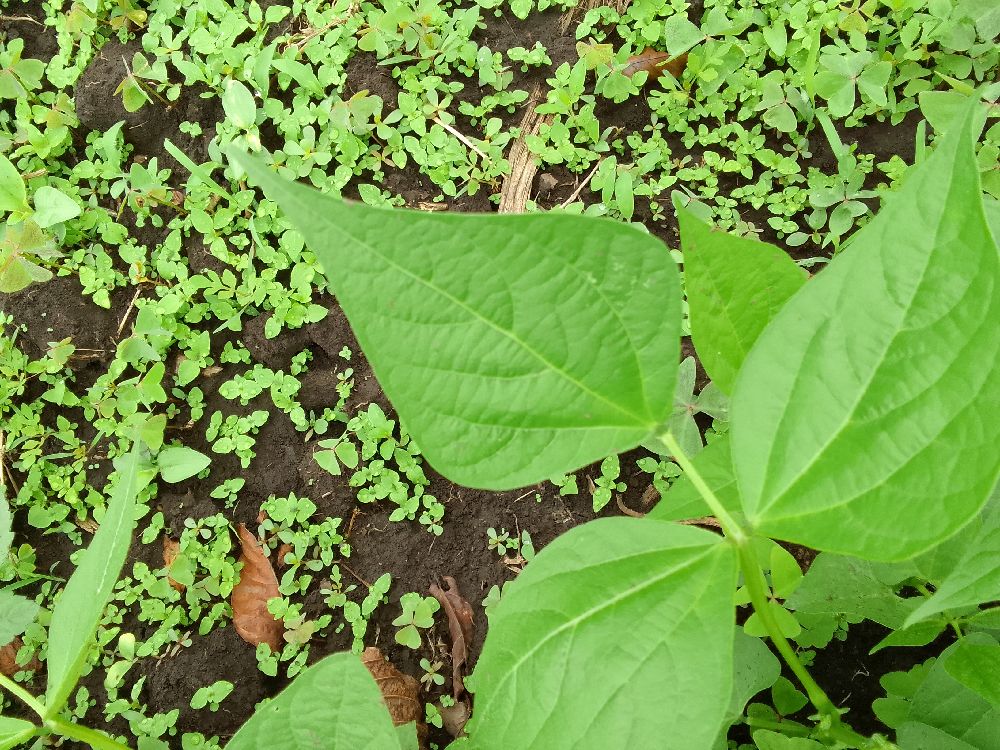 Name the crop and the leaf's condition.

common bean, healthy
